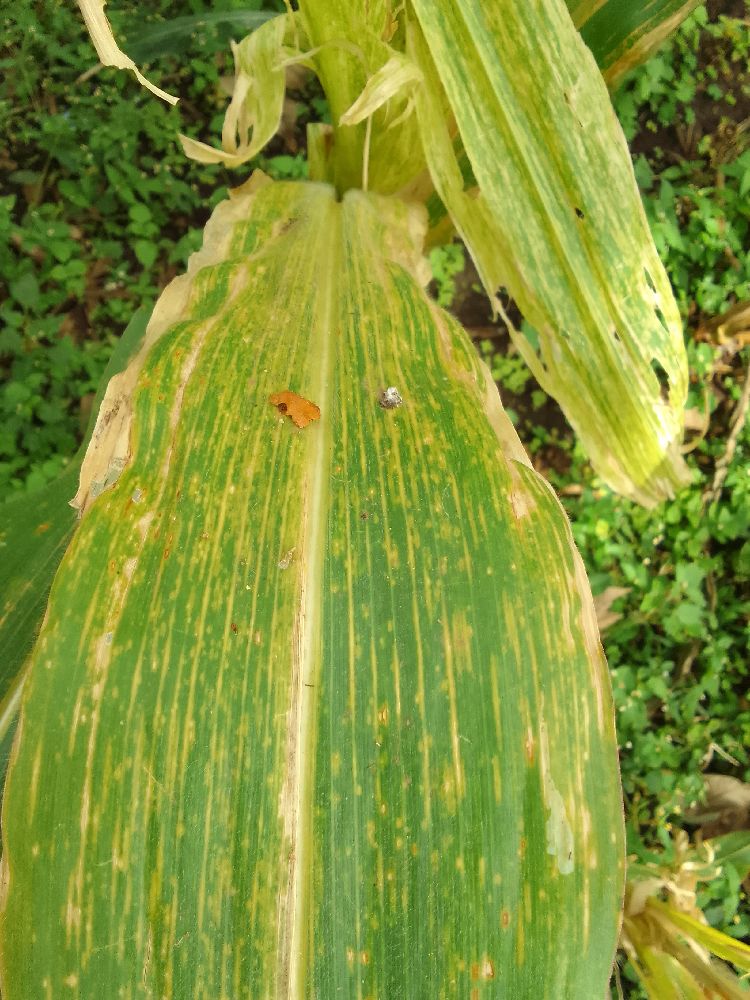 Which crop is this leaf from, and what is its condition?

maize, maize lethal necrosis
